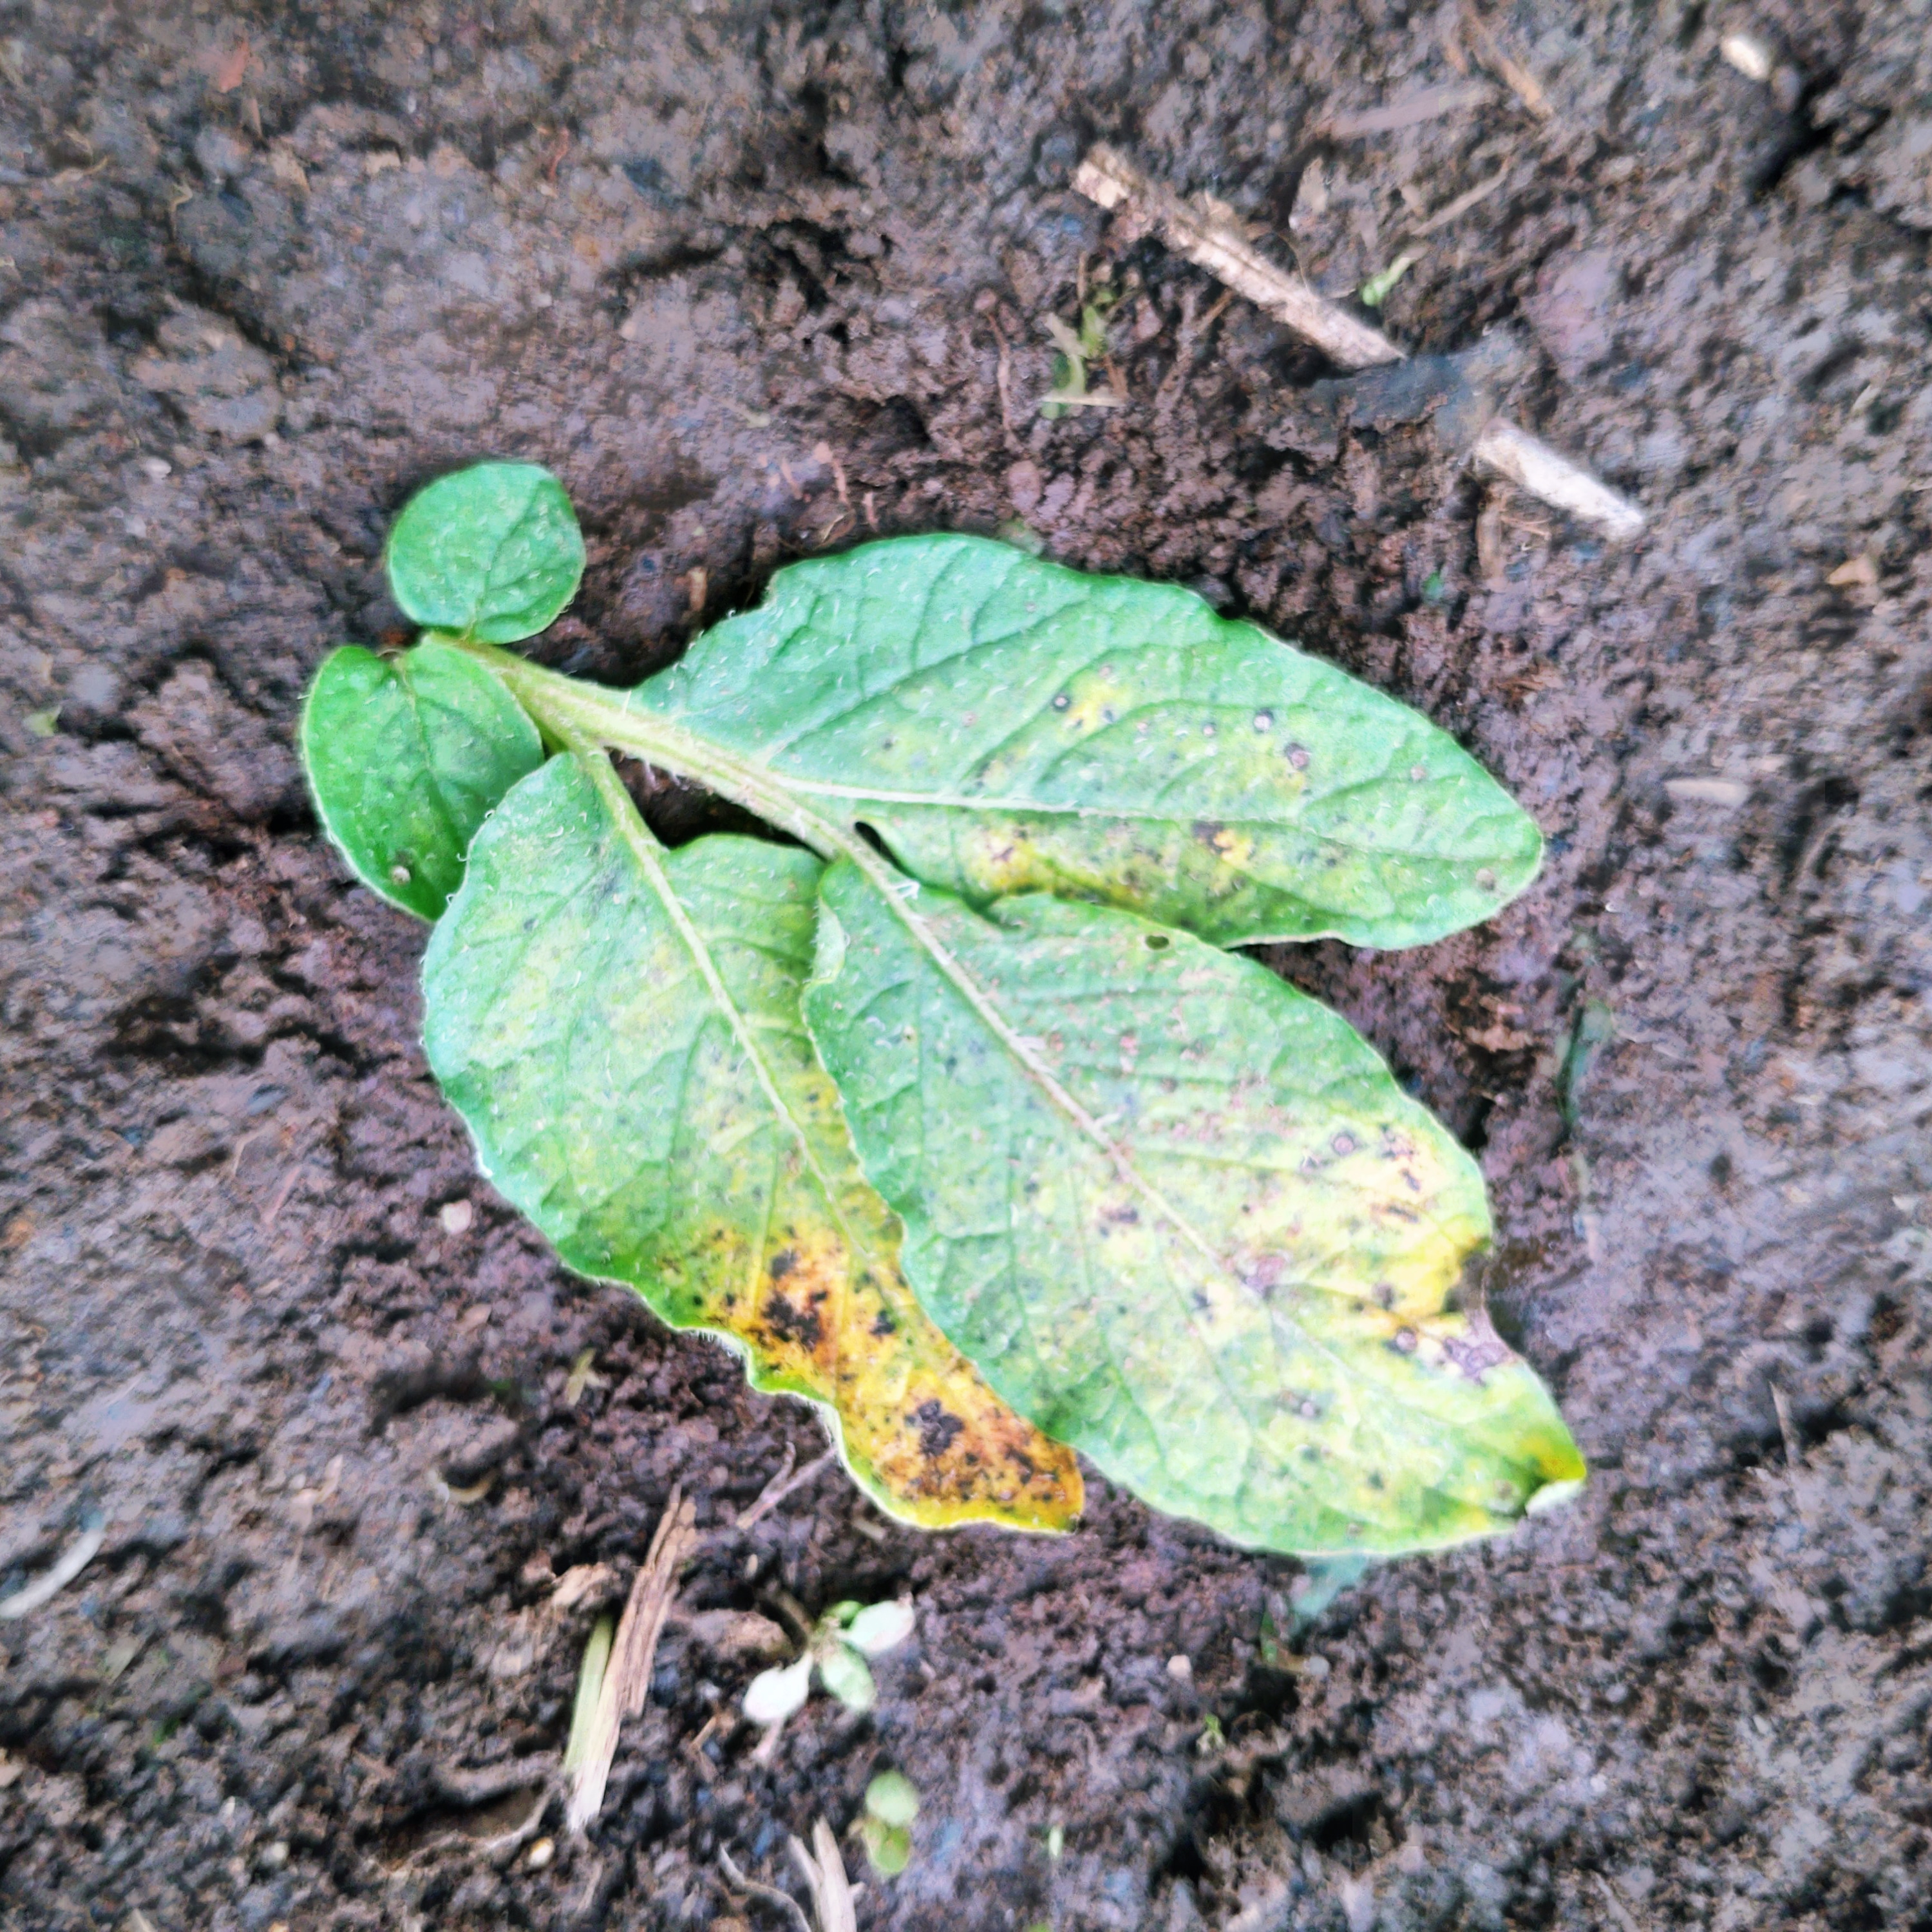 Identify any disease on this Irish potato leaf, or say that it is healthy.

late blight
